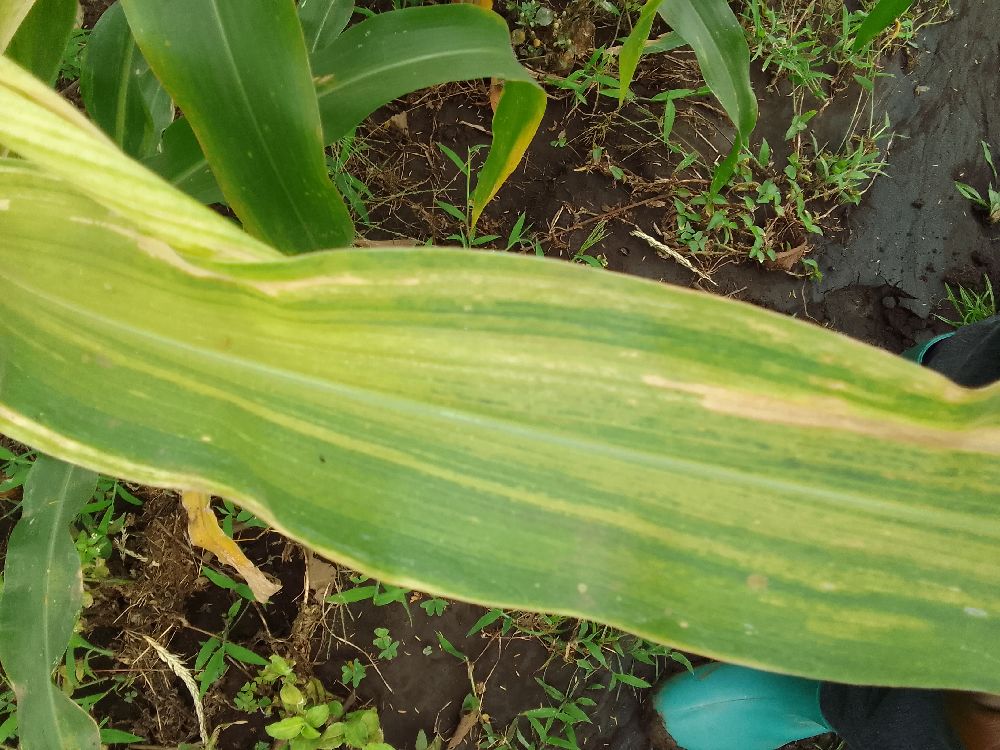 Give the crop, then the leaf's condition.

maize, maize lethal necrosis
